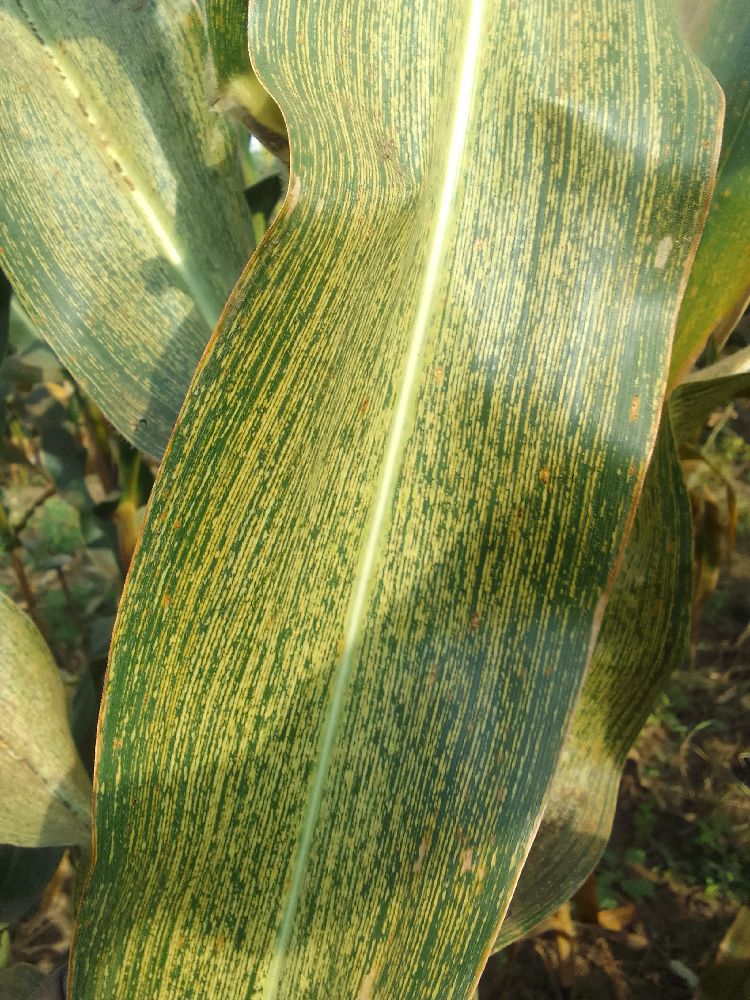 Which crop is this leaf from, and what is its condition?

maize, maize streak virus
